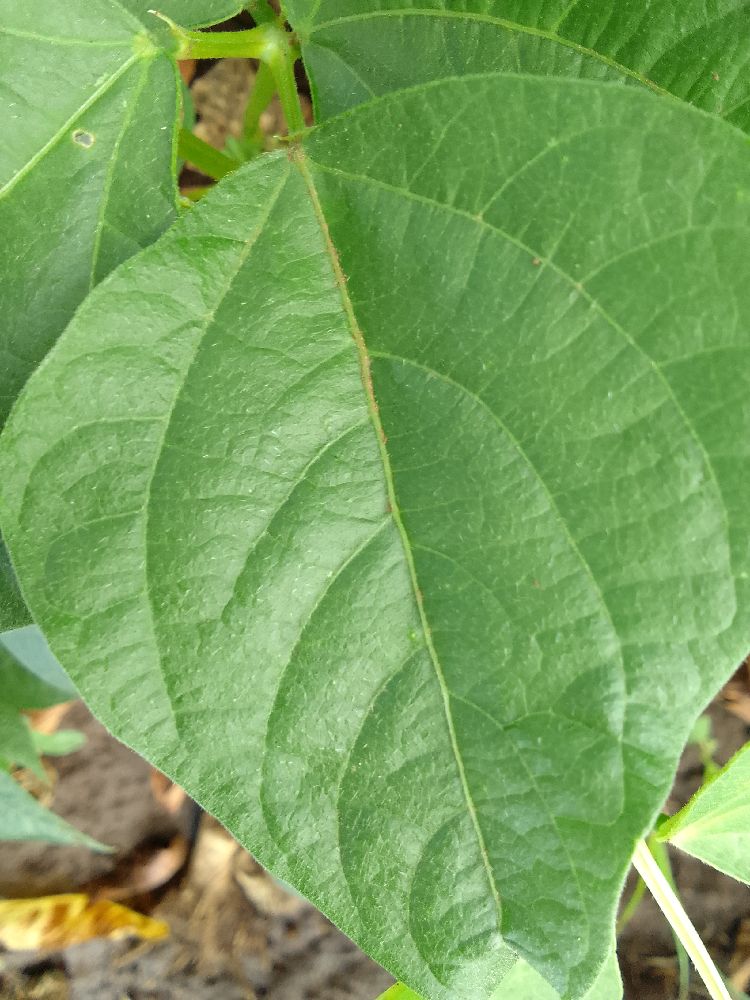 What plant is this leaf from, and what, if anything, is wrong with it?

common bean, healthy
